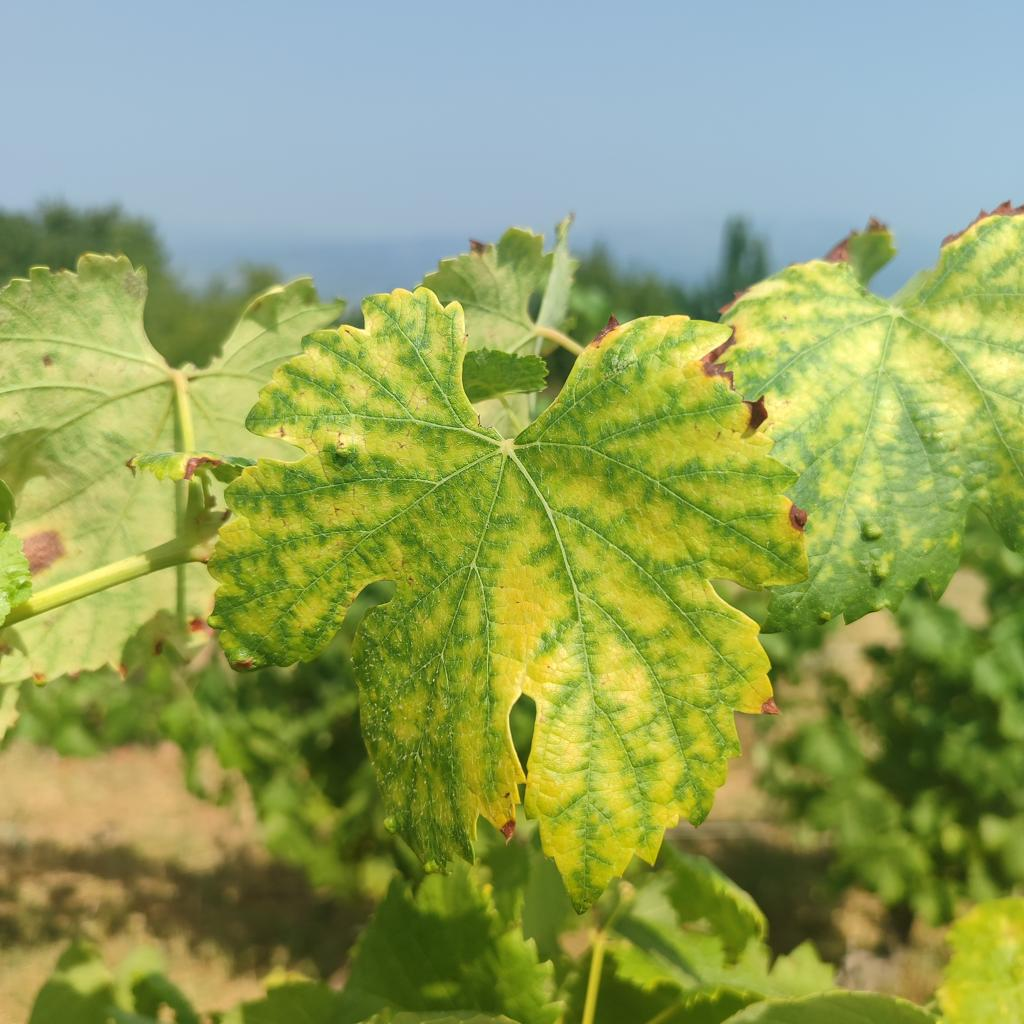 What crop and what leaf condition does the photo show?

grapevine, esca complex
